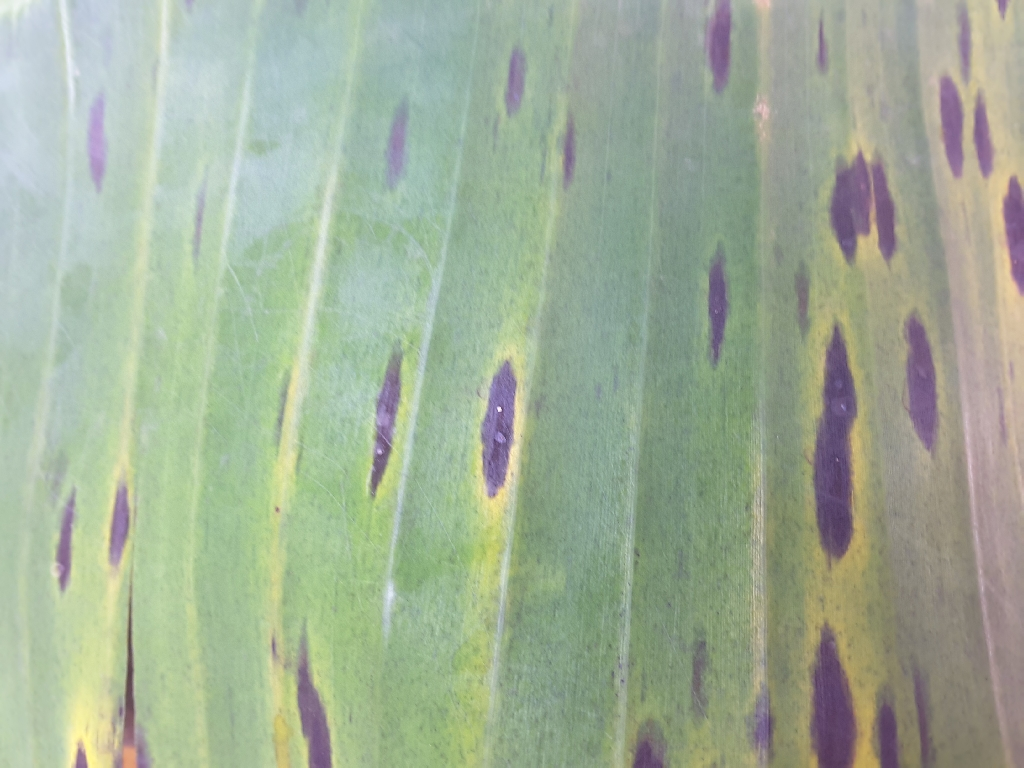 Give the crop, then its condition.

banana, black sigatoka
